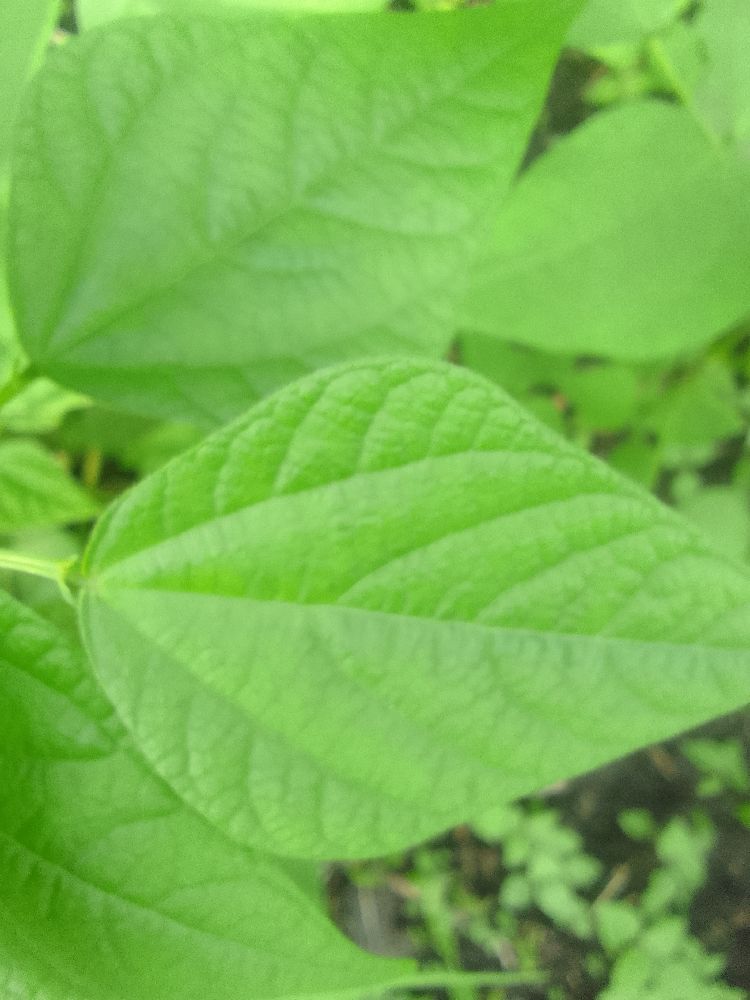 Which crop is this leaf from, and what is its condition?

common bean, healthy
